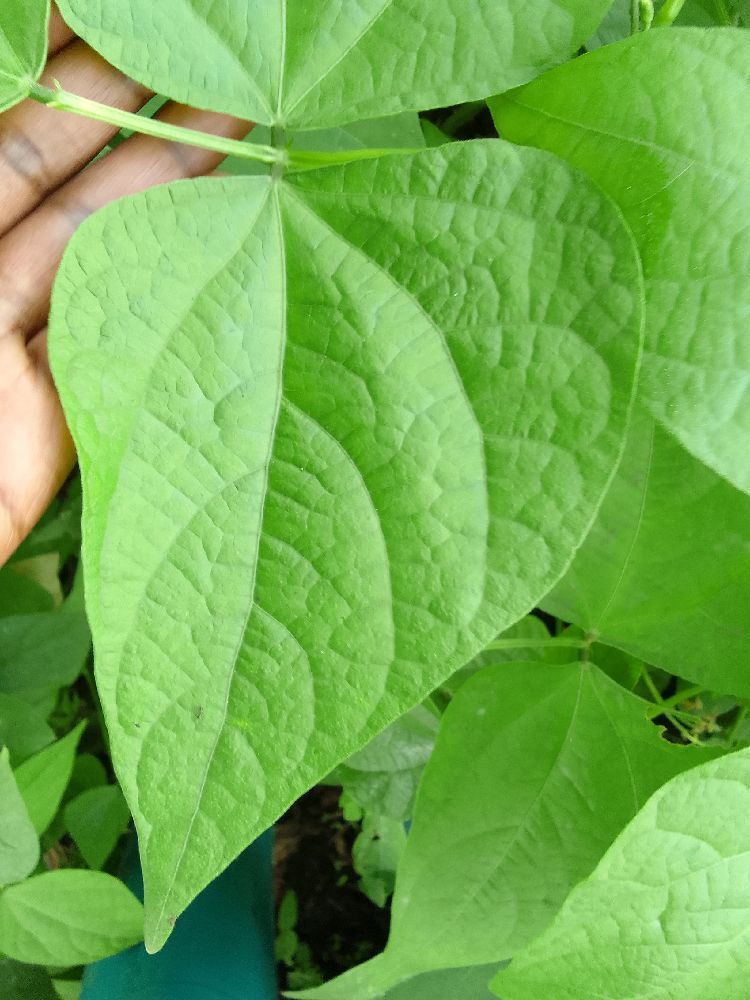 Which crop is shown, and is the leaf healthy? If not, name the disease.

common bean, healthy
